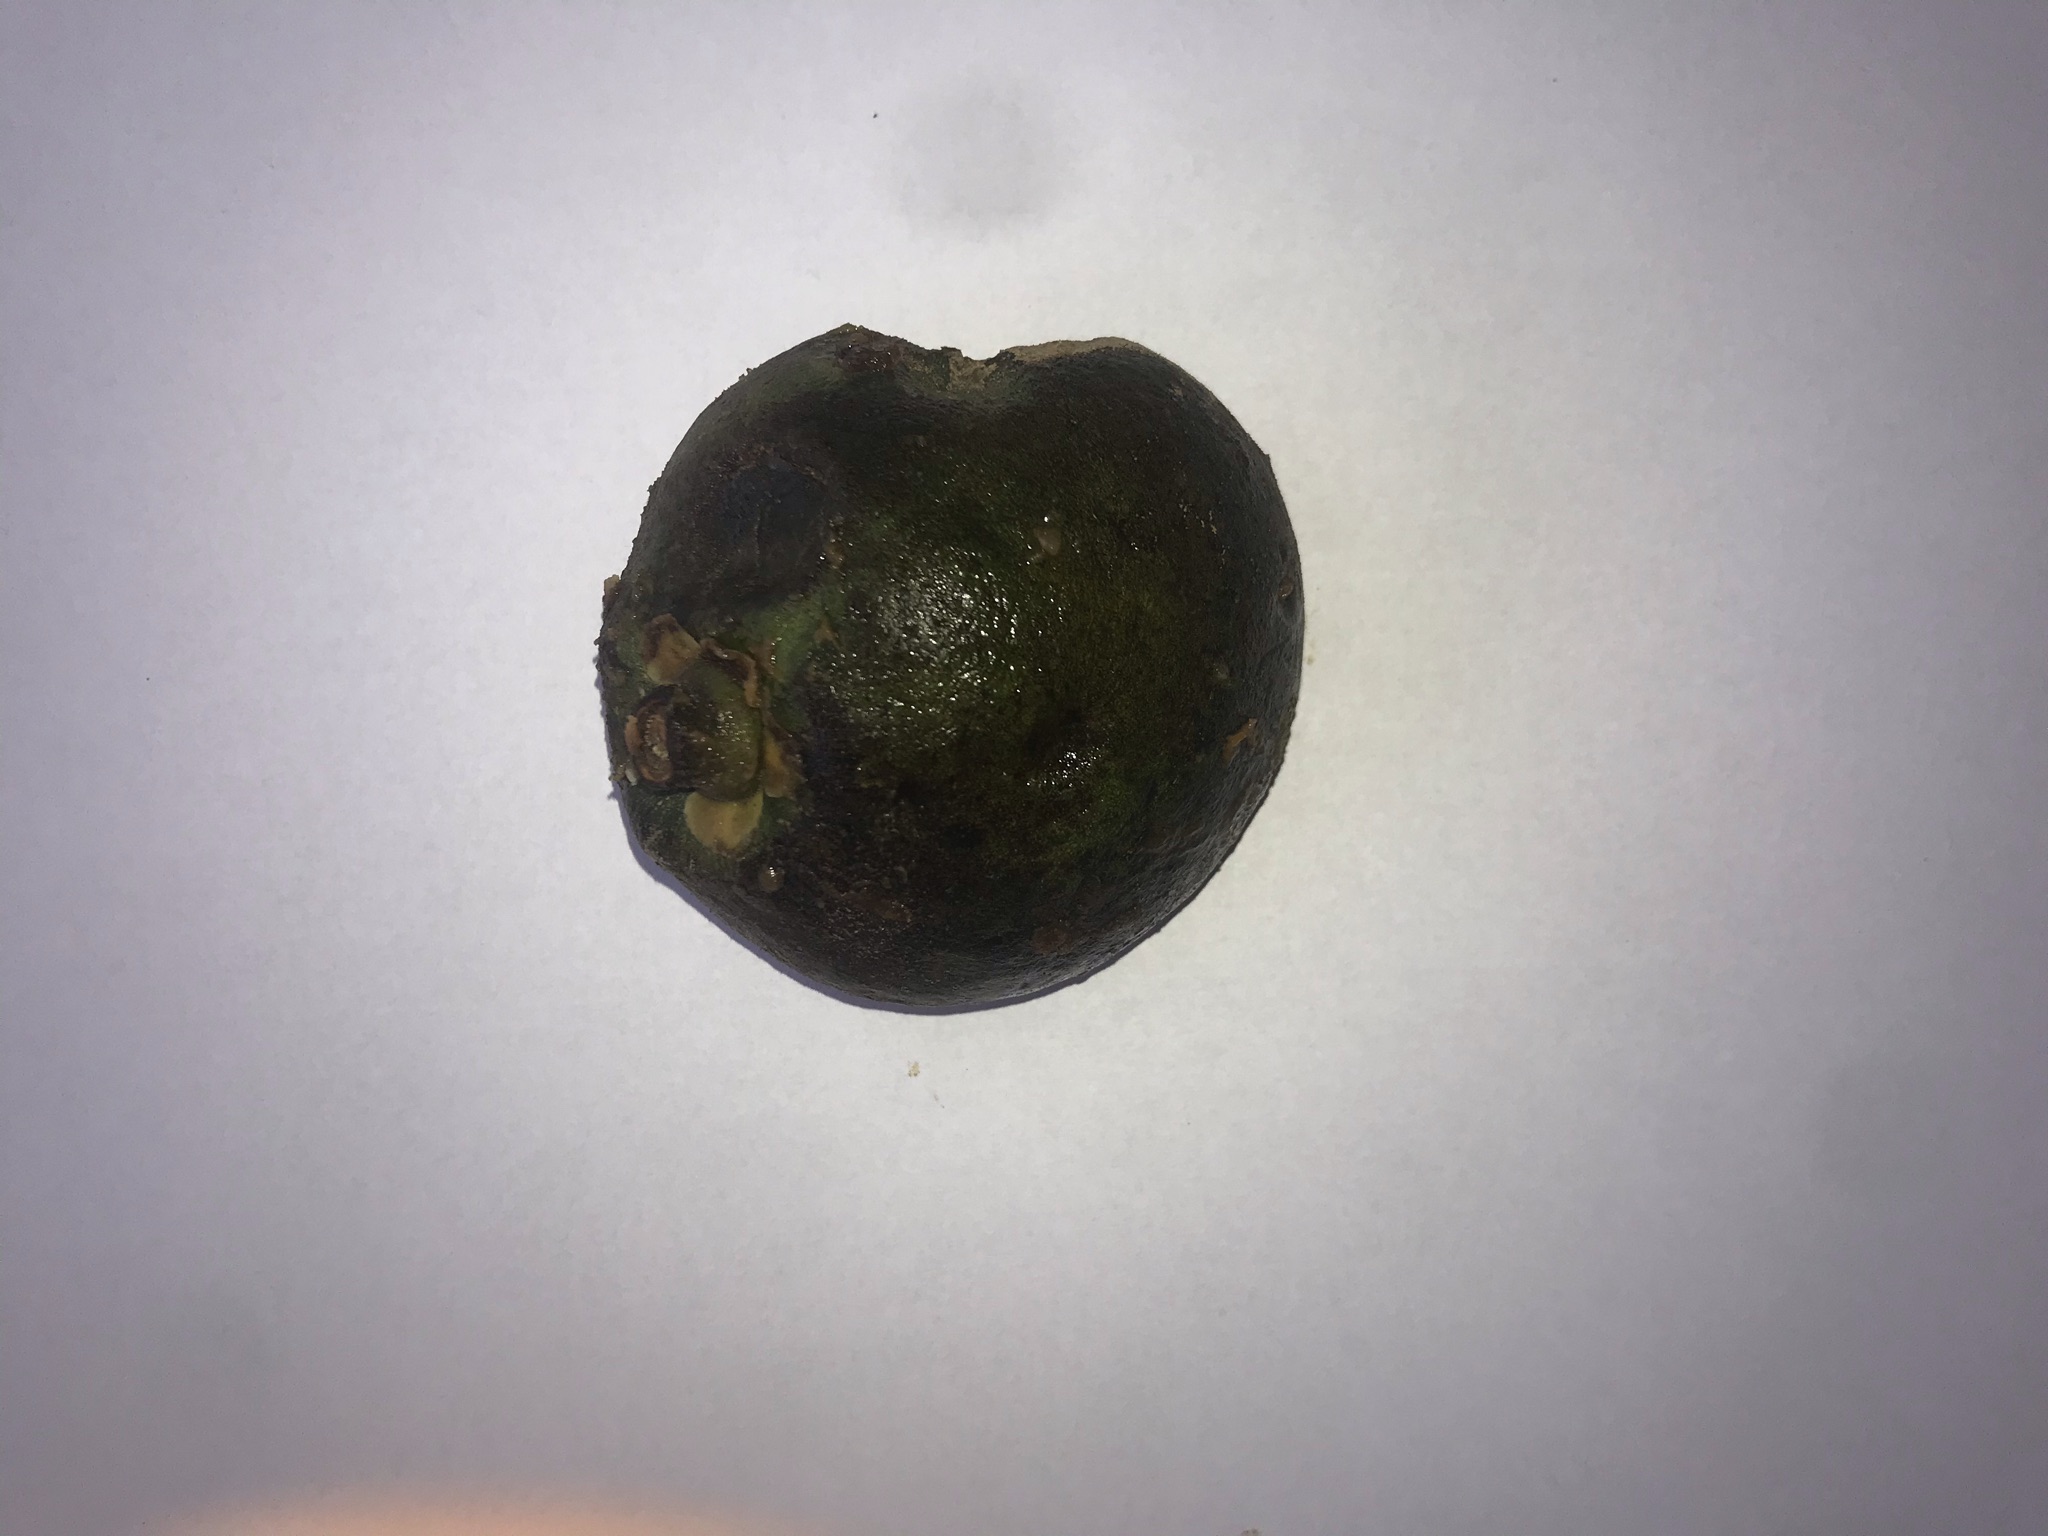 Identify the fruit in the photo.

pequi
